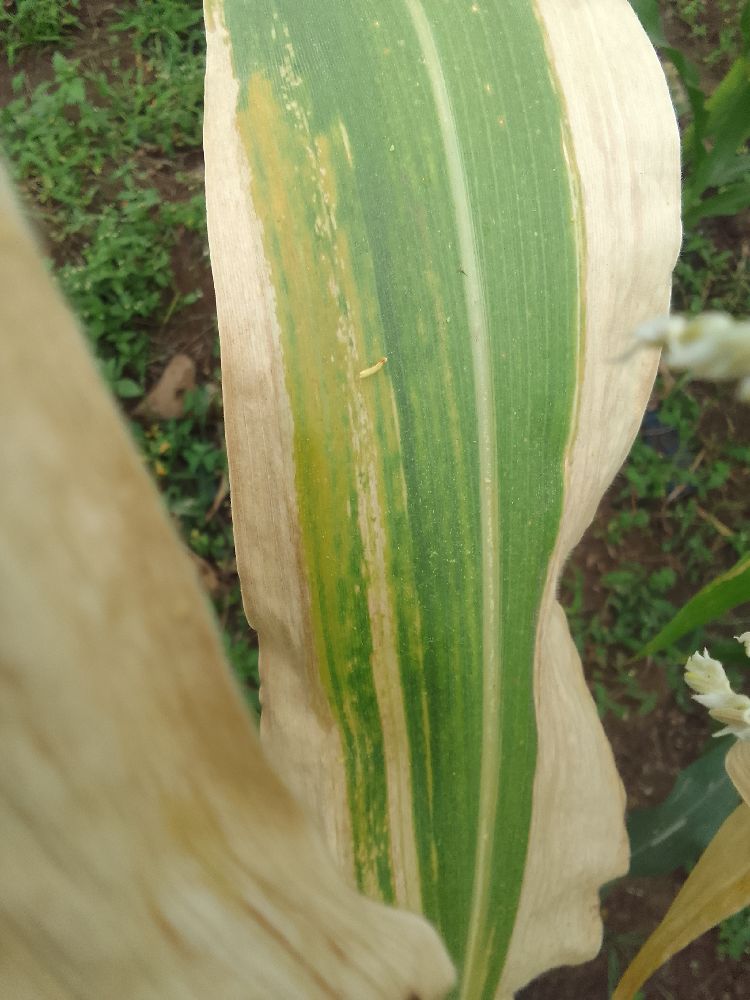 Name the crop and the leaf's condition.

maize, maize lethal necrosis
